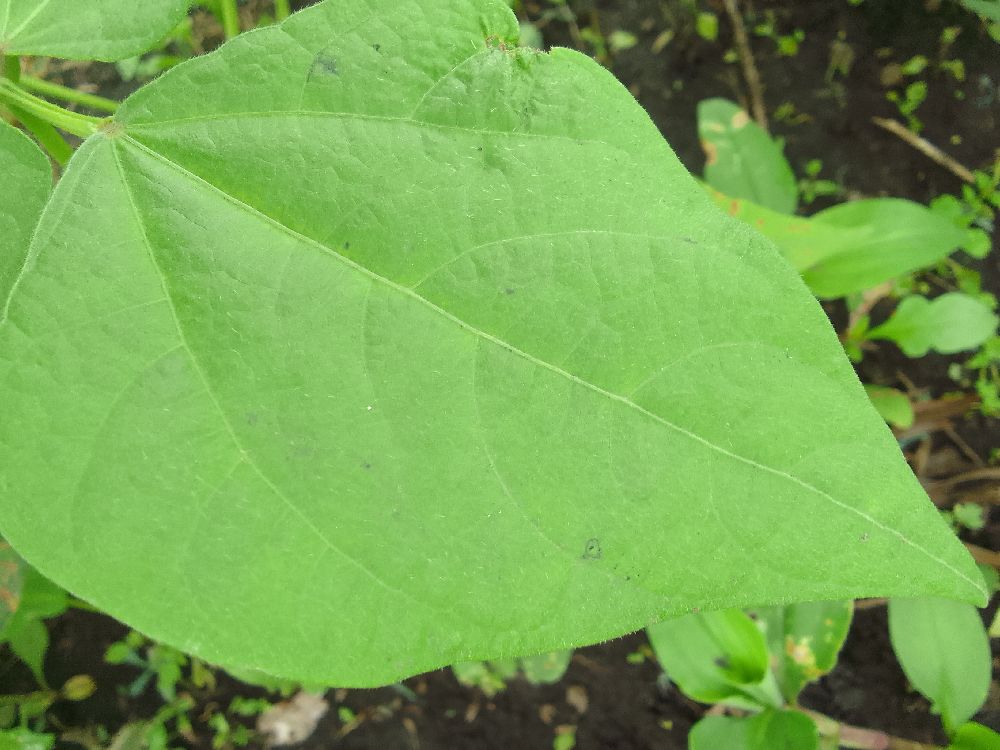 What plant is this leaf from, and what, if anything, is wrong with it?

common bean, healthy
